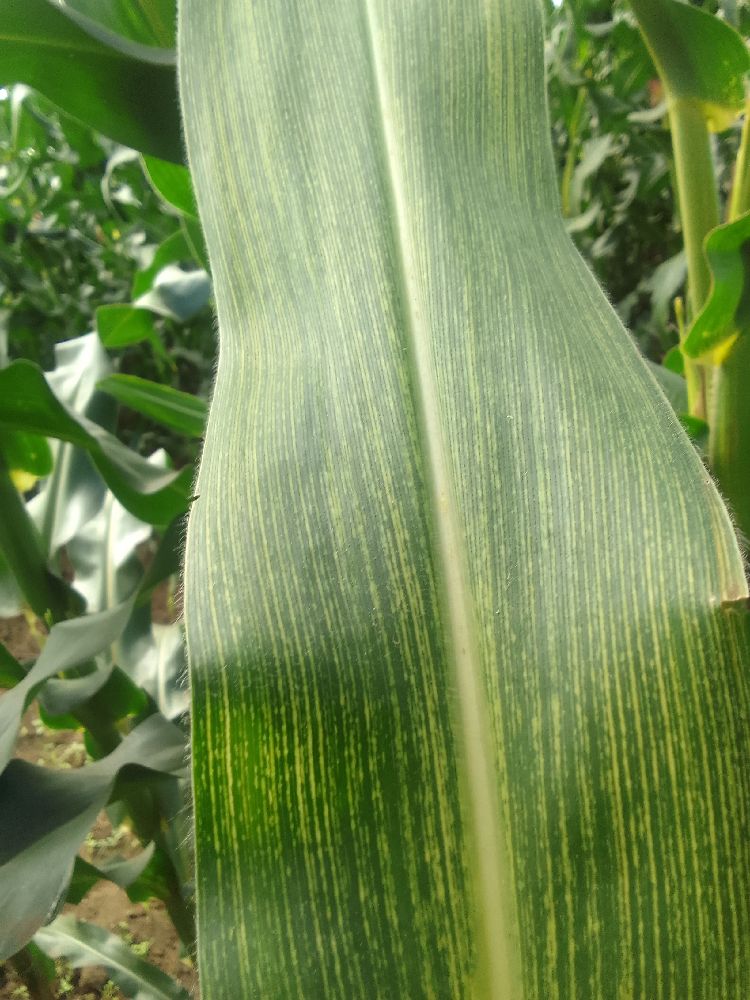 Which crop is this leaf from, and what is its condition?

maize, maize streak virus
